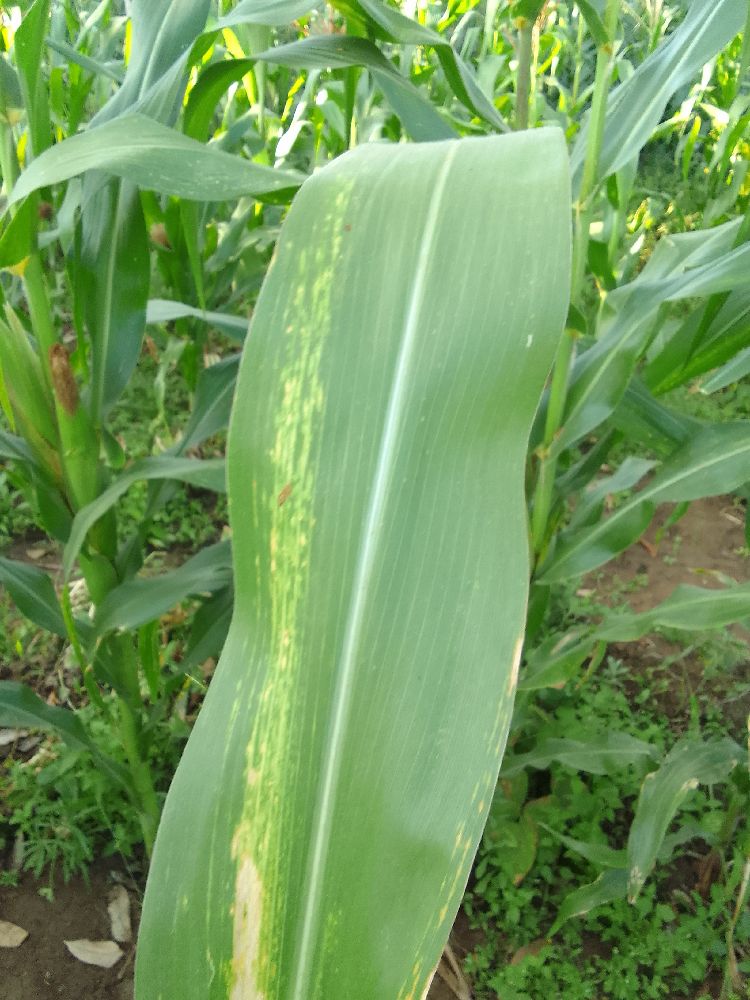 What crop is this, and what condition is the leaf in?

maize, maize lethal necrosis
